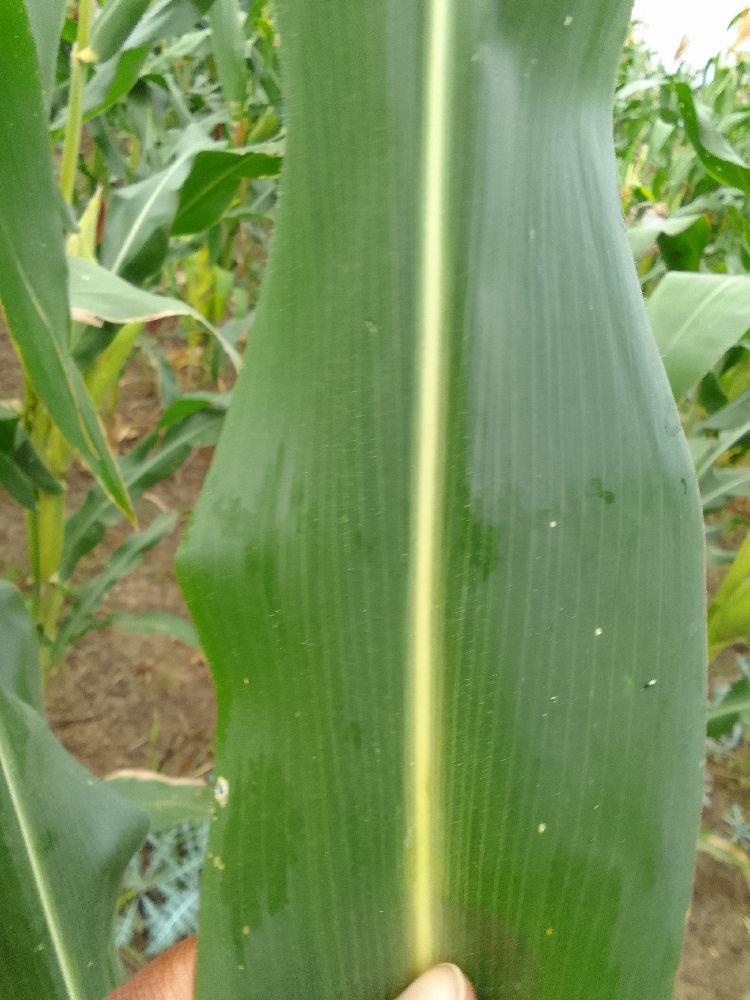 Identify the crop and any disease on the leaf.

maize, healthy
